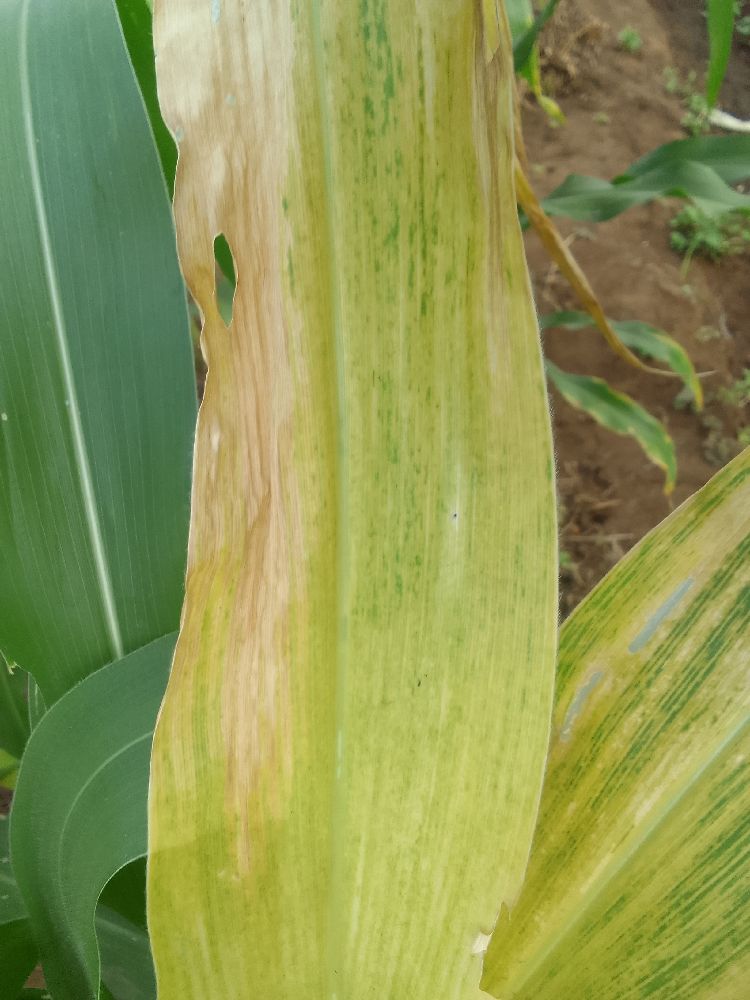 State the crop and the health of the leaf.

maize, maize lethal necrosis
